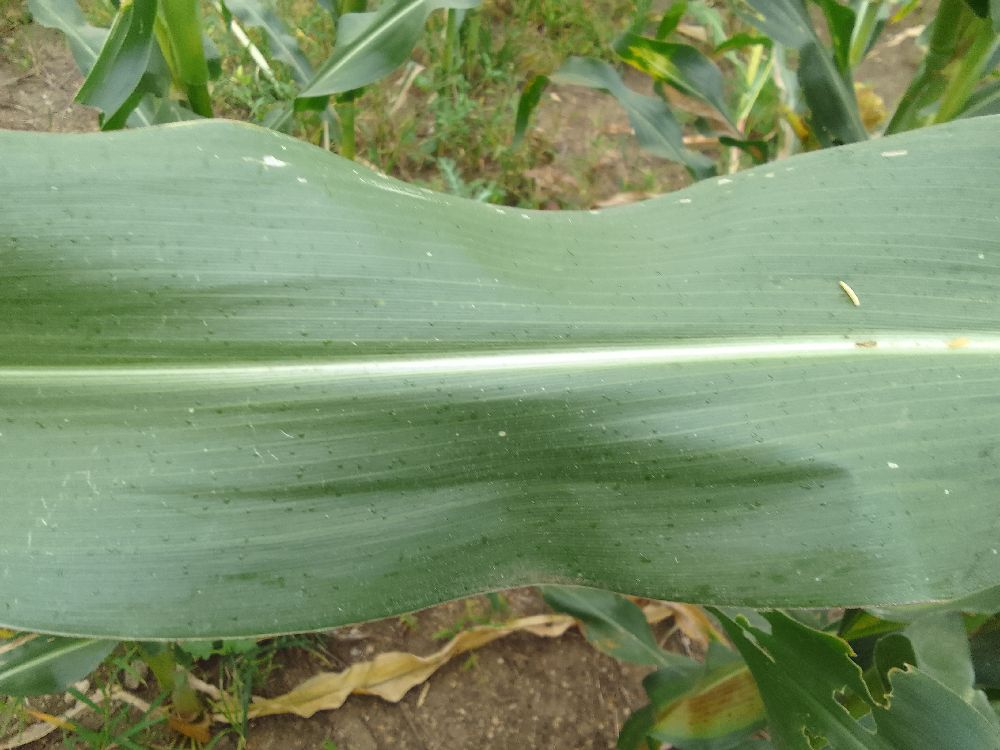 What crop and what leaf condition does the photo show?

maize, healthy
